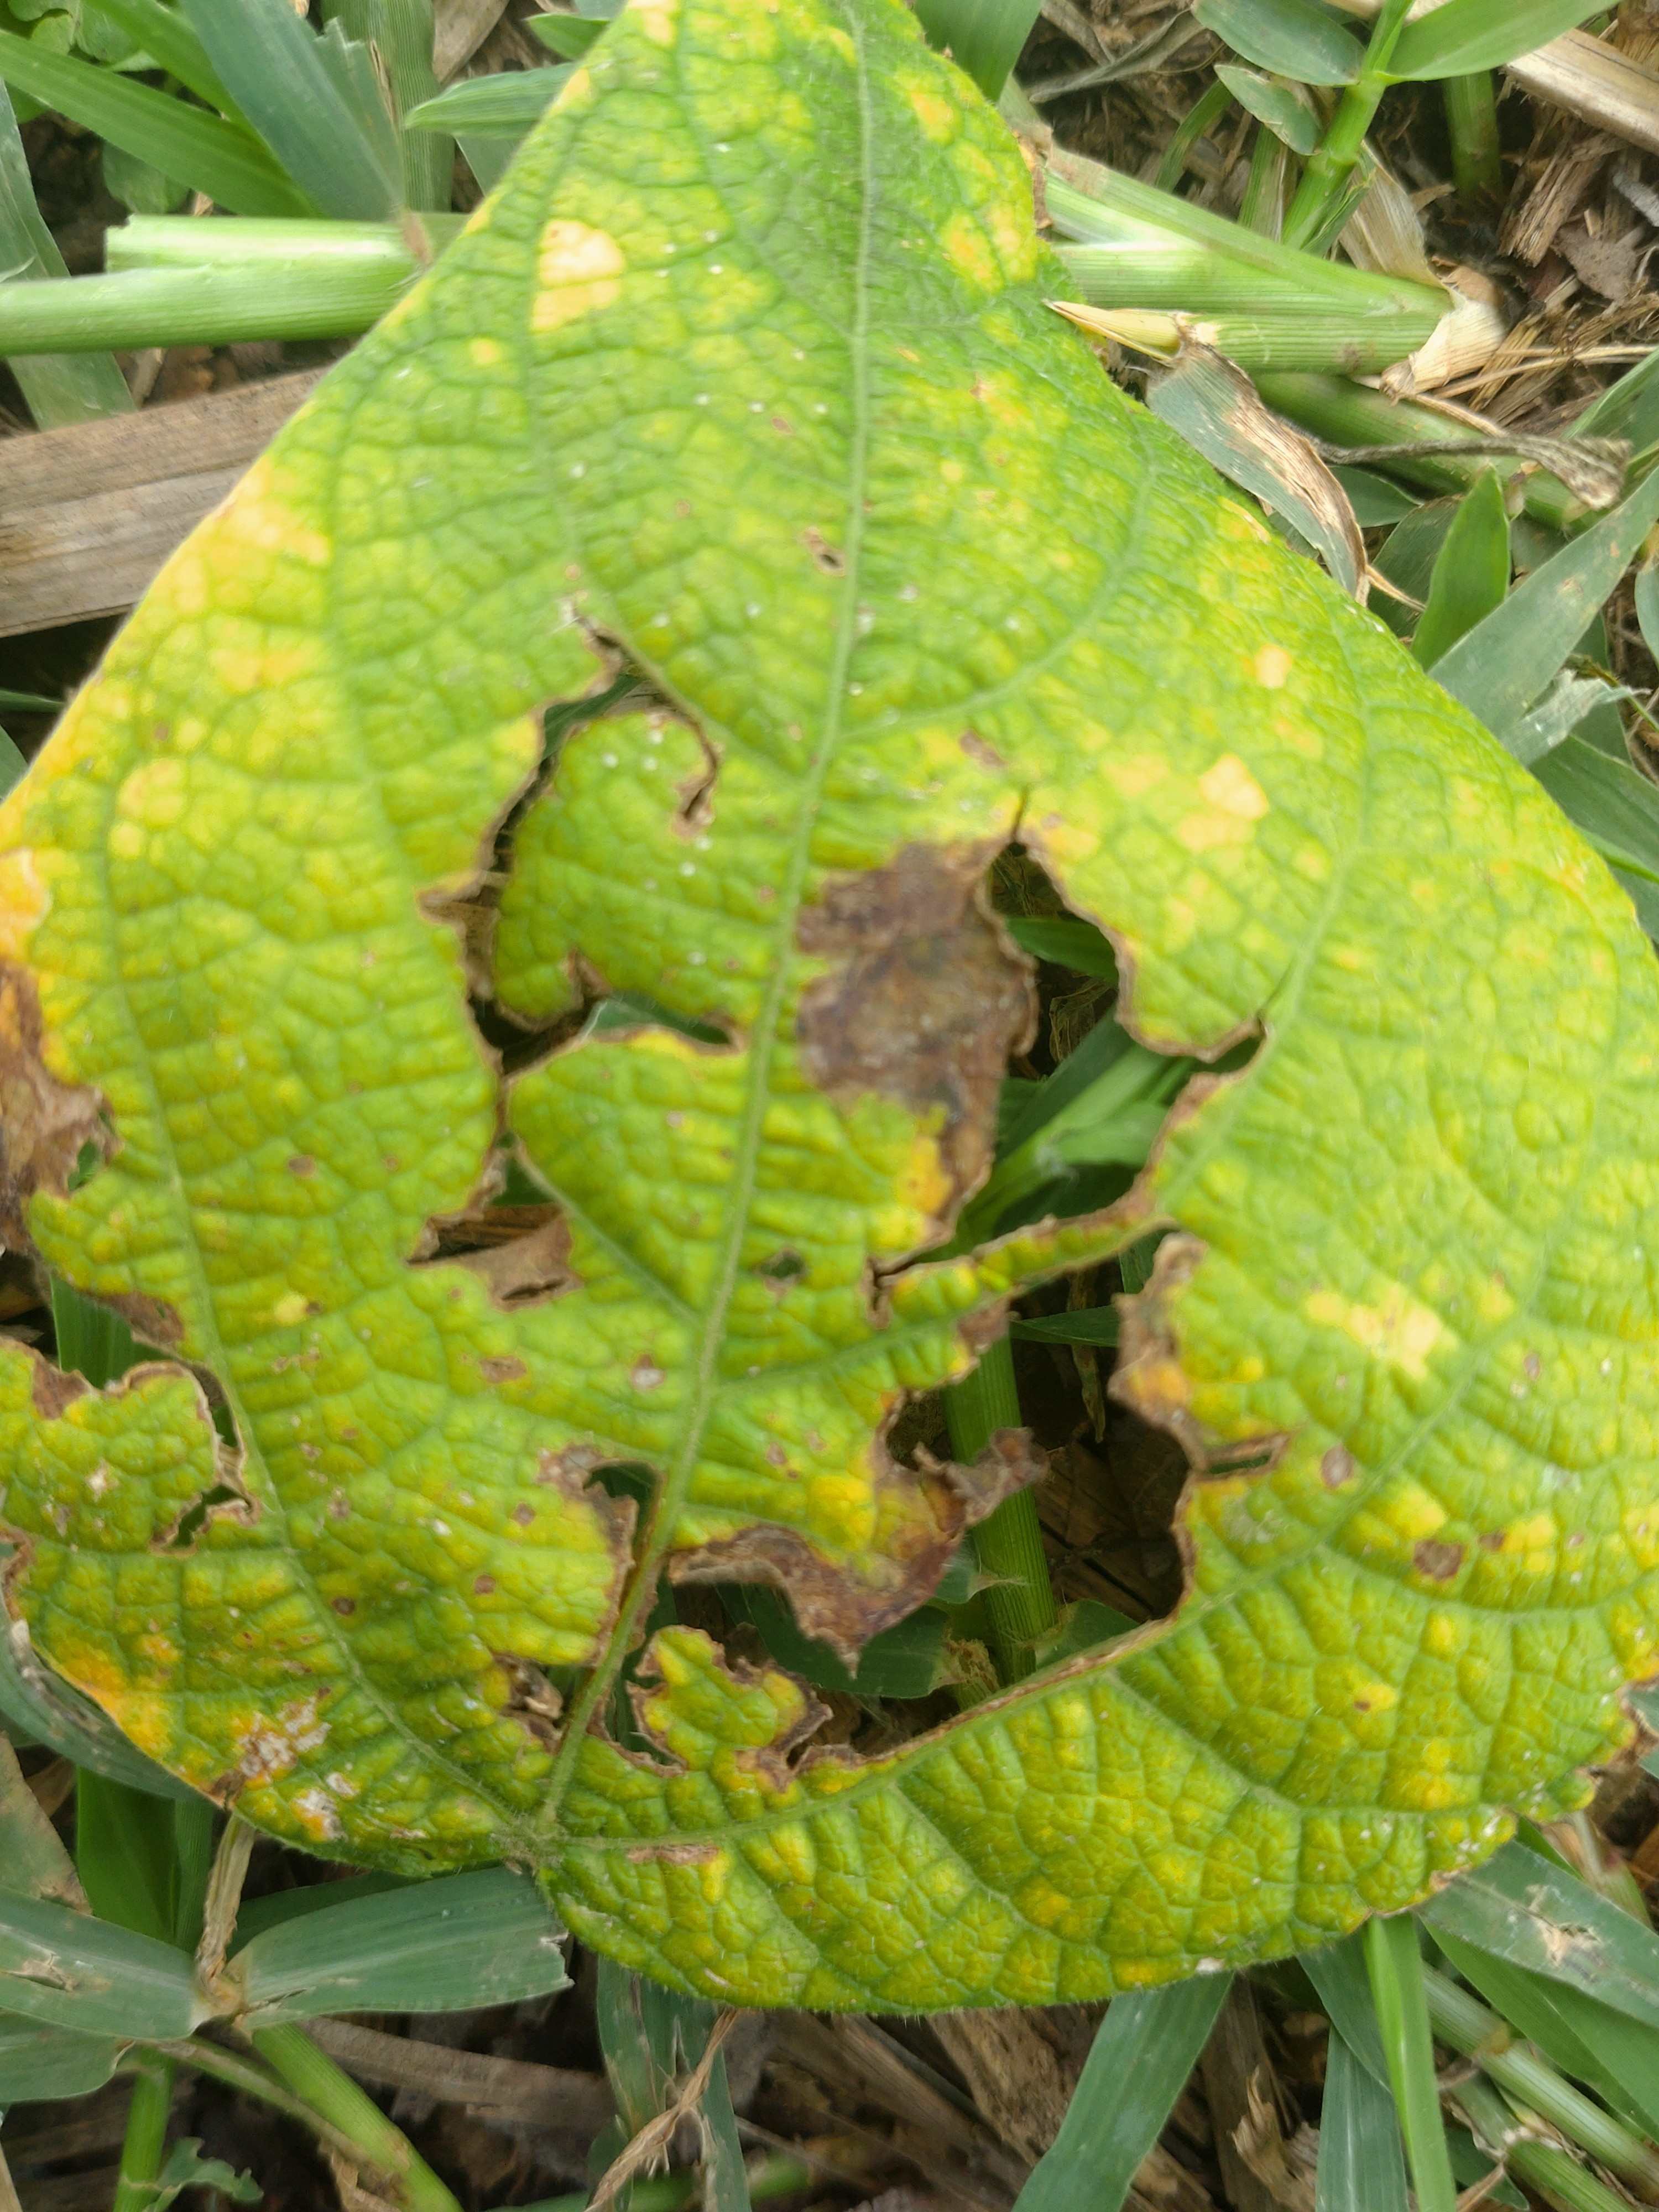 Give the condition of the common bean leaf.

rust
